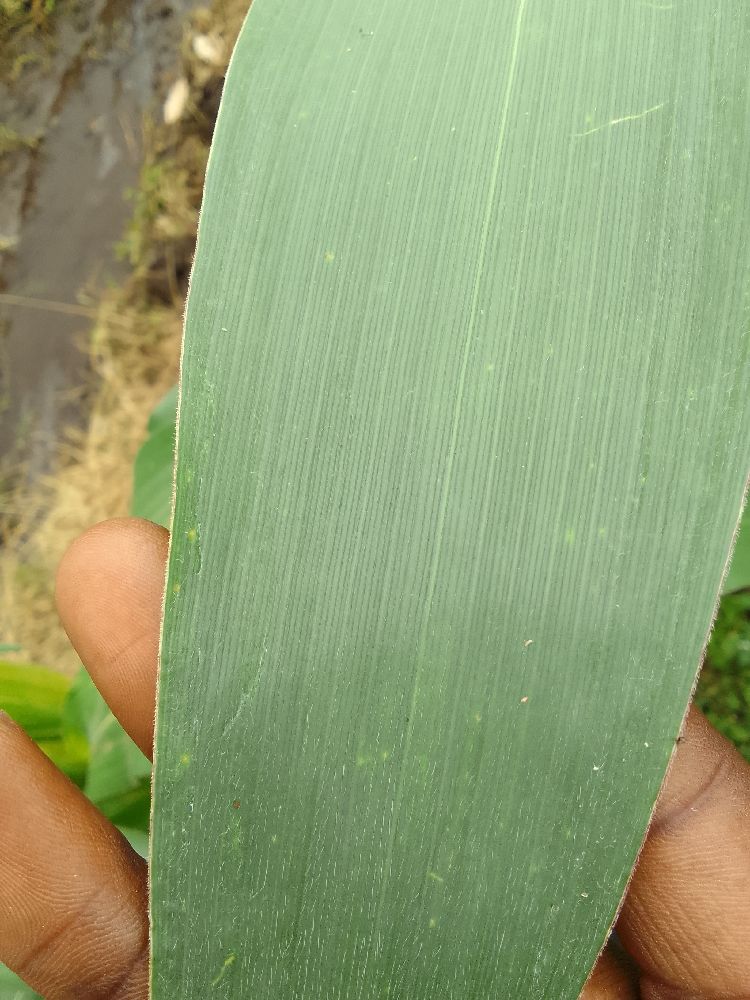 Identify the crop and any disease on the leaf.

maize, healthy
